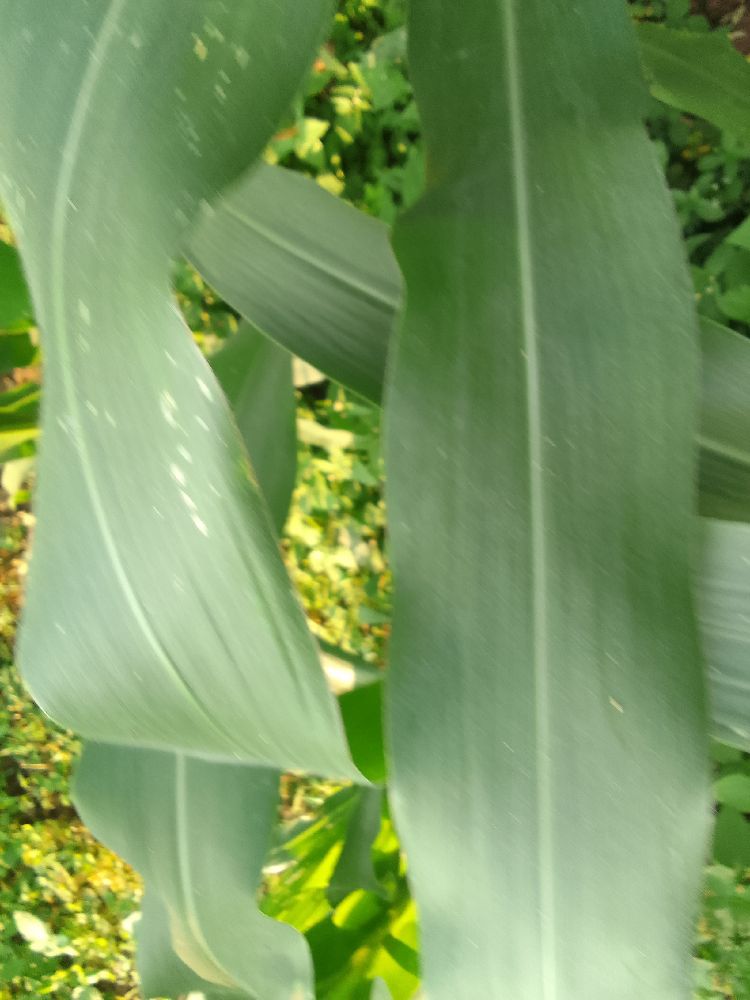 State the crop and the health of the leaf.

maize, healthy
